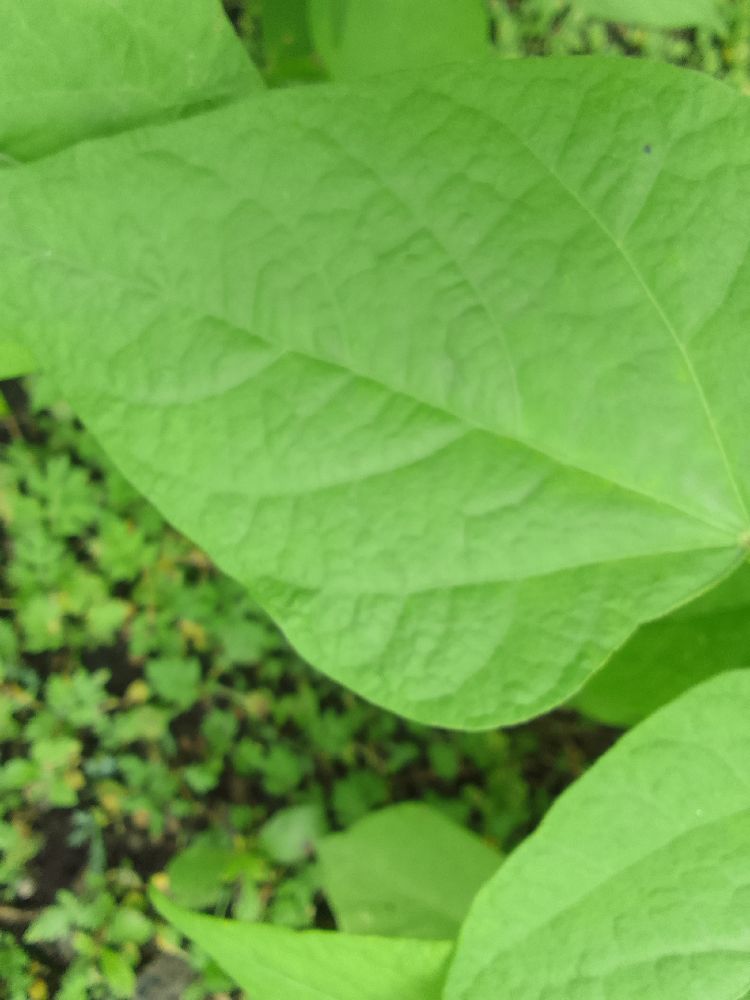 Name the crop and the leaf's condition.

common bean, healthy
